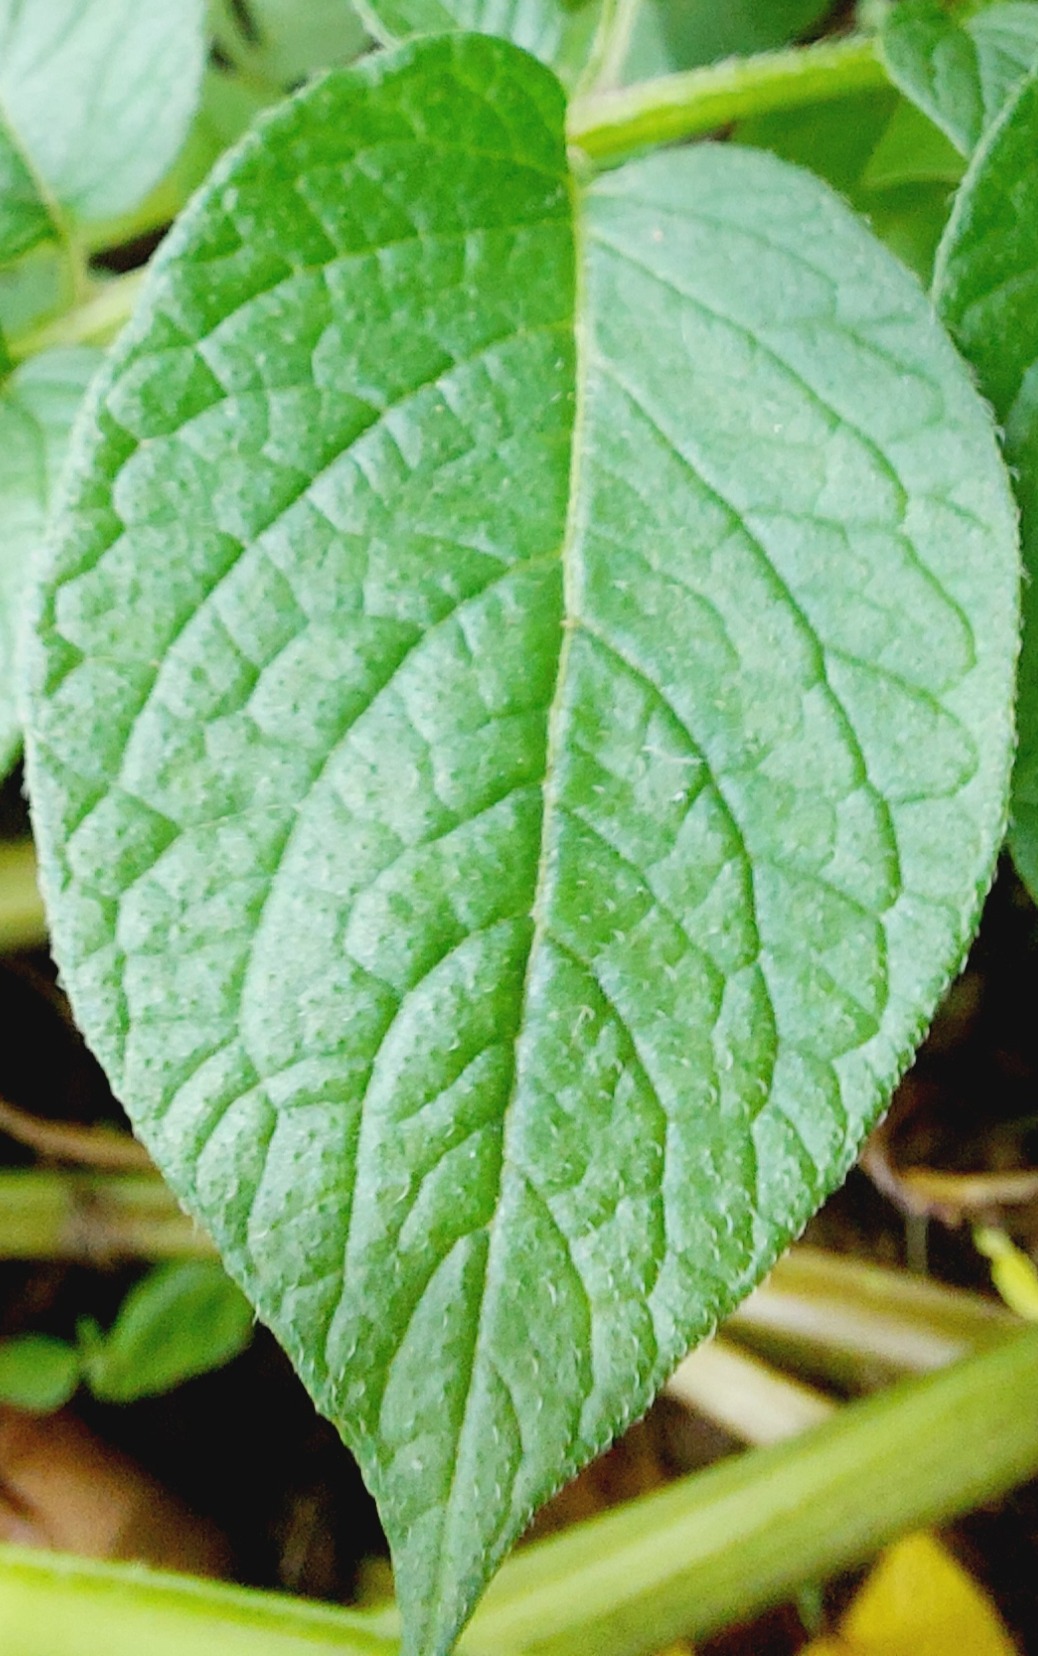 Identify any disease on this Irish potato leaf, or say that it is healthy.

healthy
